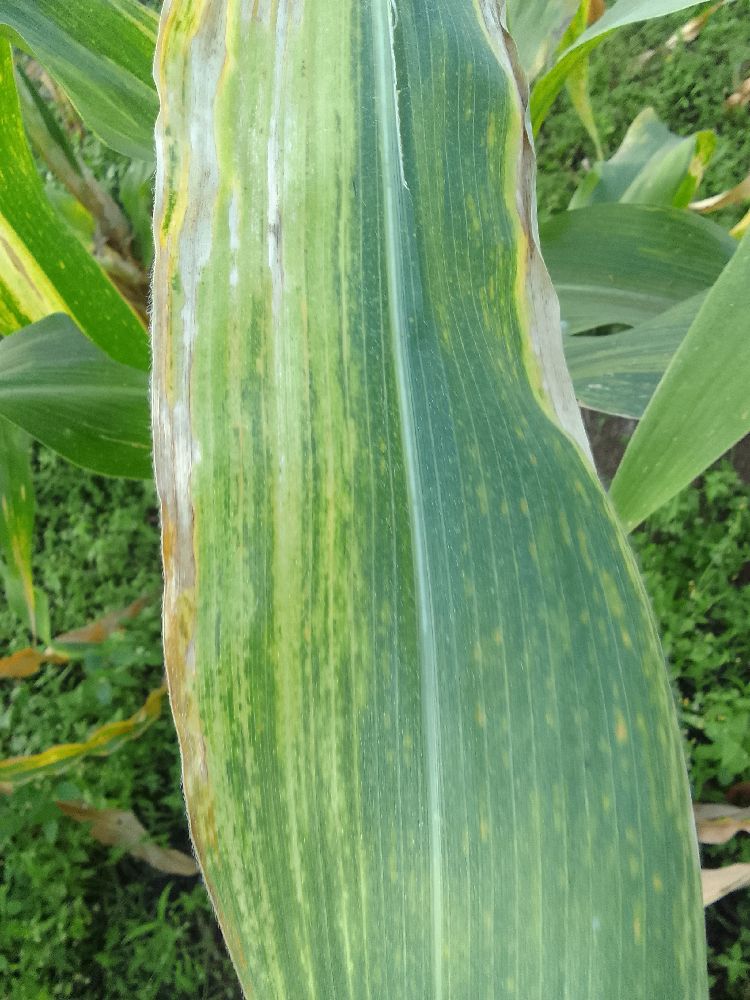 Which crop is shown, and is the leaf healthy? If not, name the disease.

maize, maize lethal necrosis
